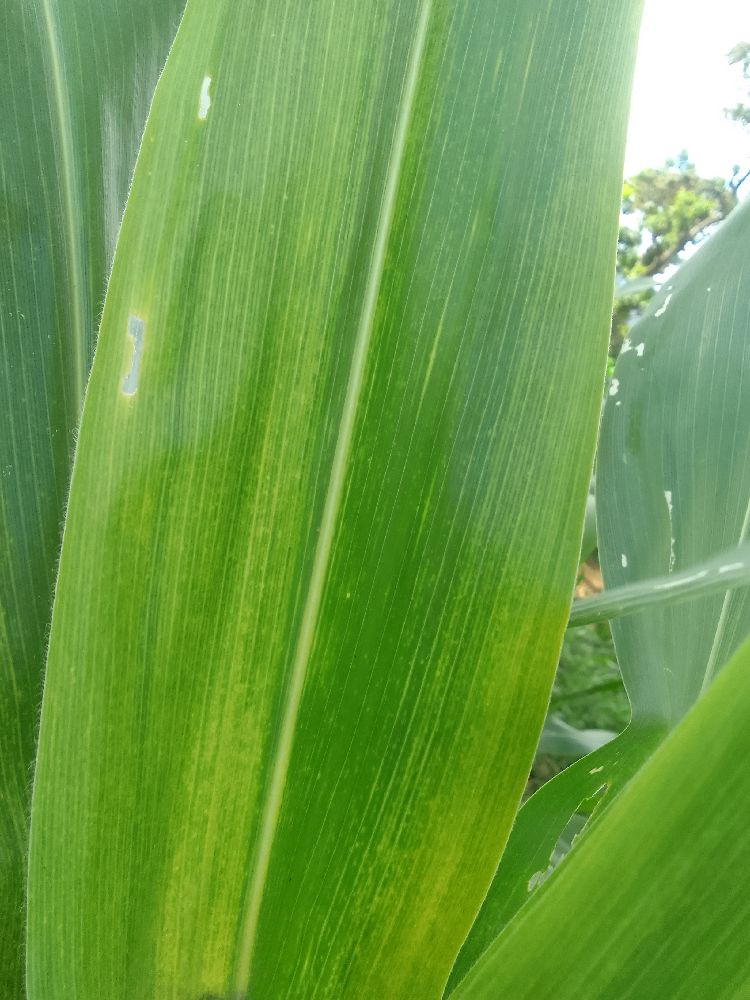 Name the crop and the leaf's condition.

maize, maize lethal necrosis
